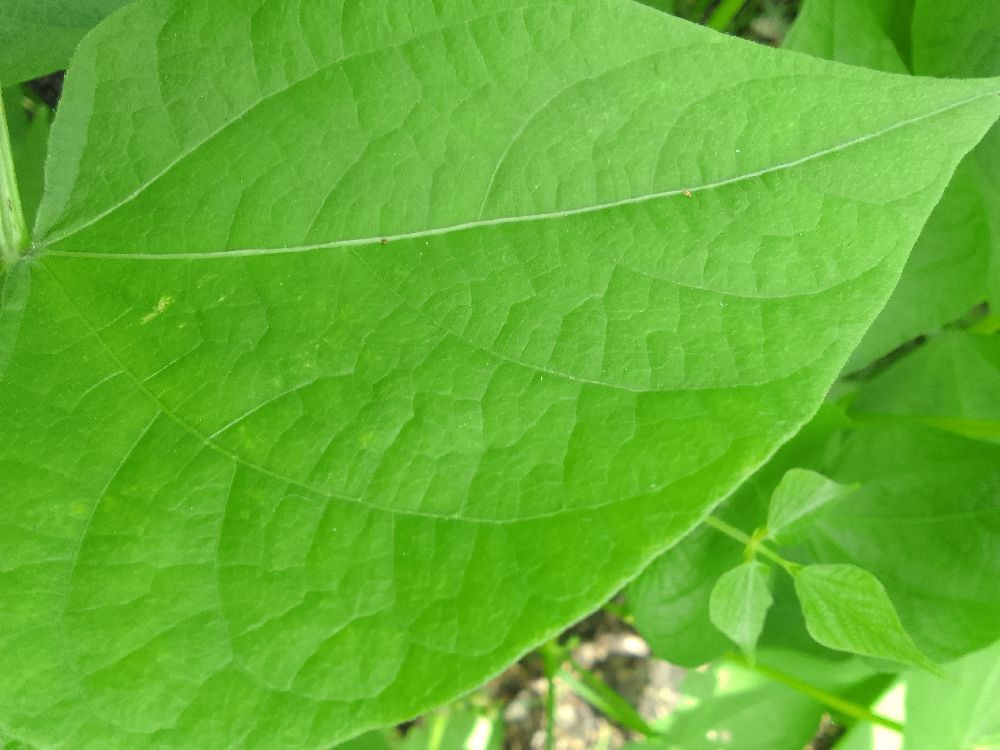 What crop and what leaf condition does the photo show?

common bean, healthy
